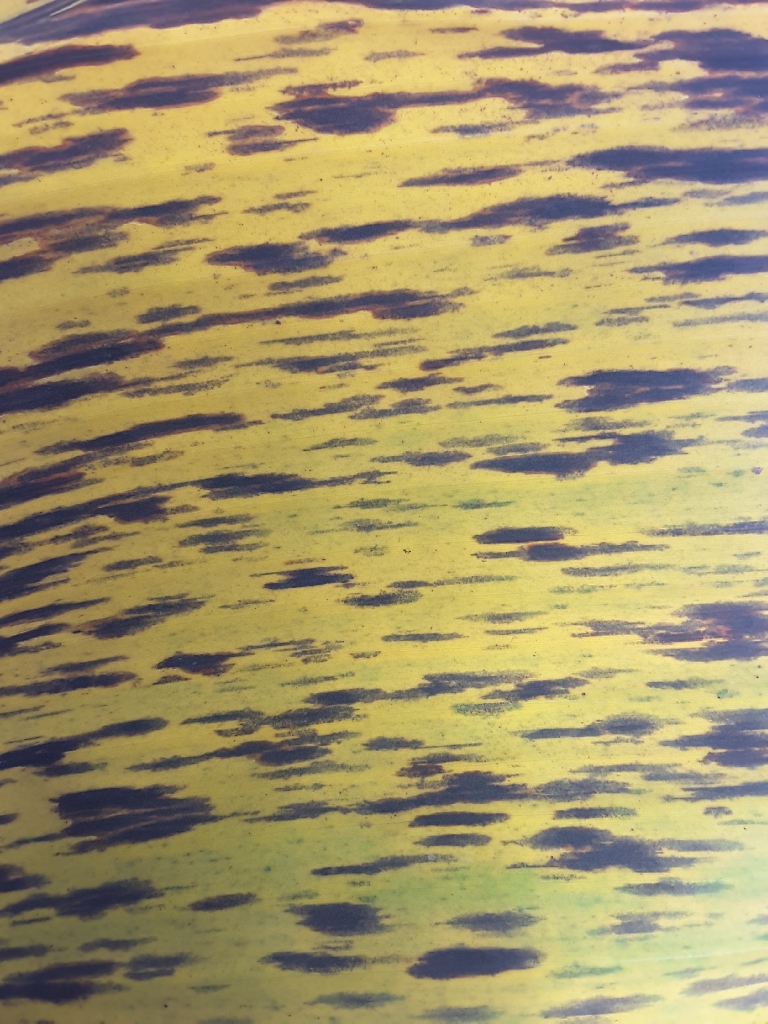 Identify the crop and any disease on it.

banana, black sigatoka
